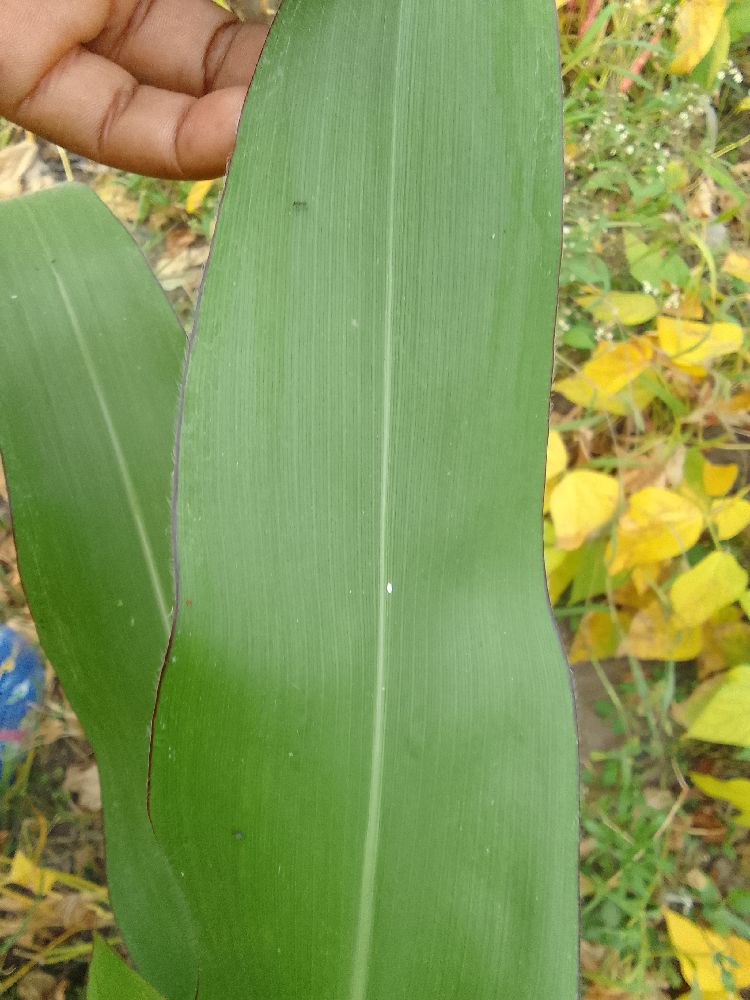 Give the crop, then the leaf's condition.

maize, healthy
